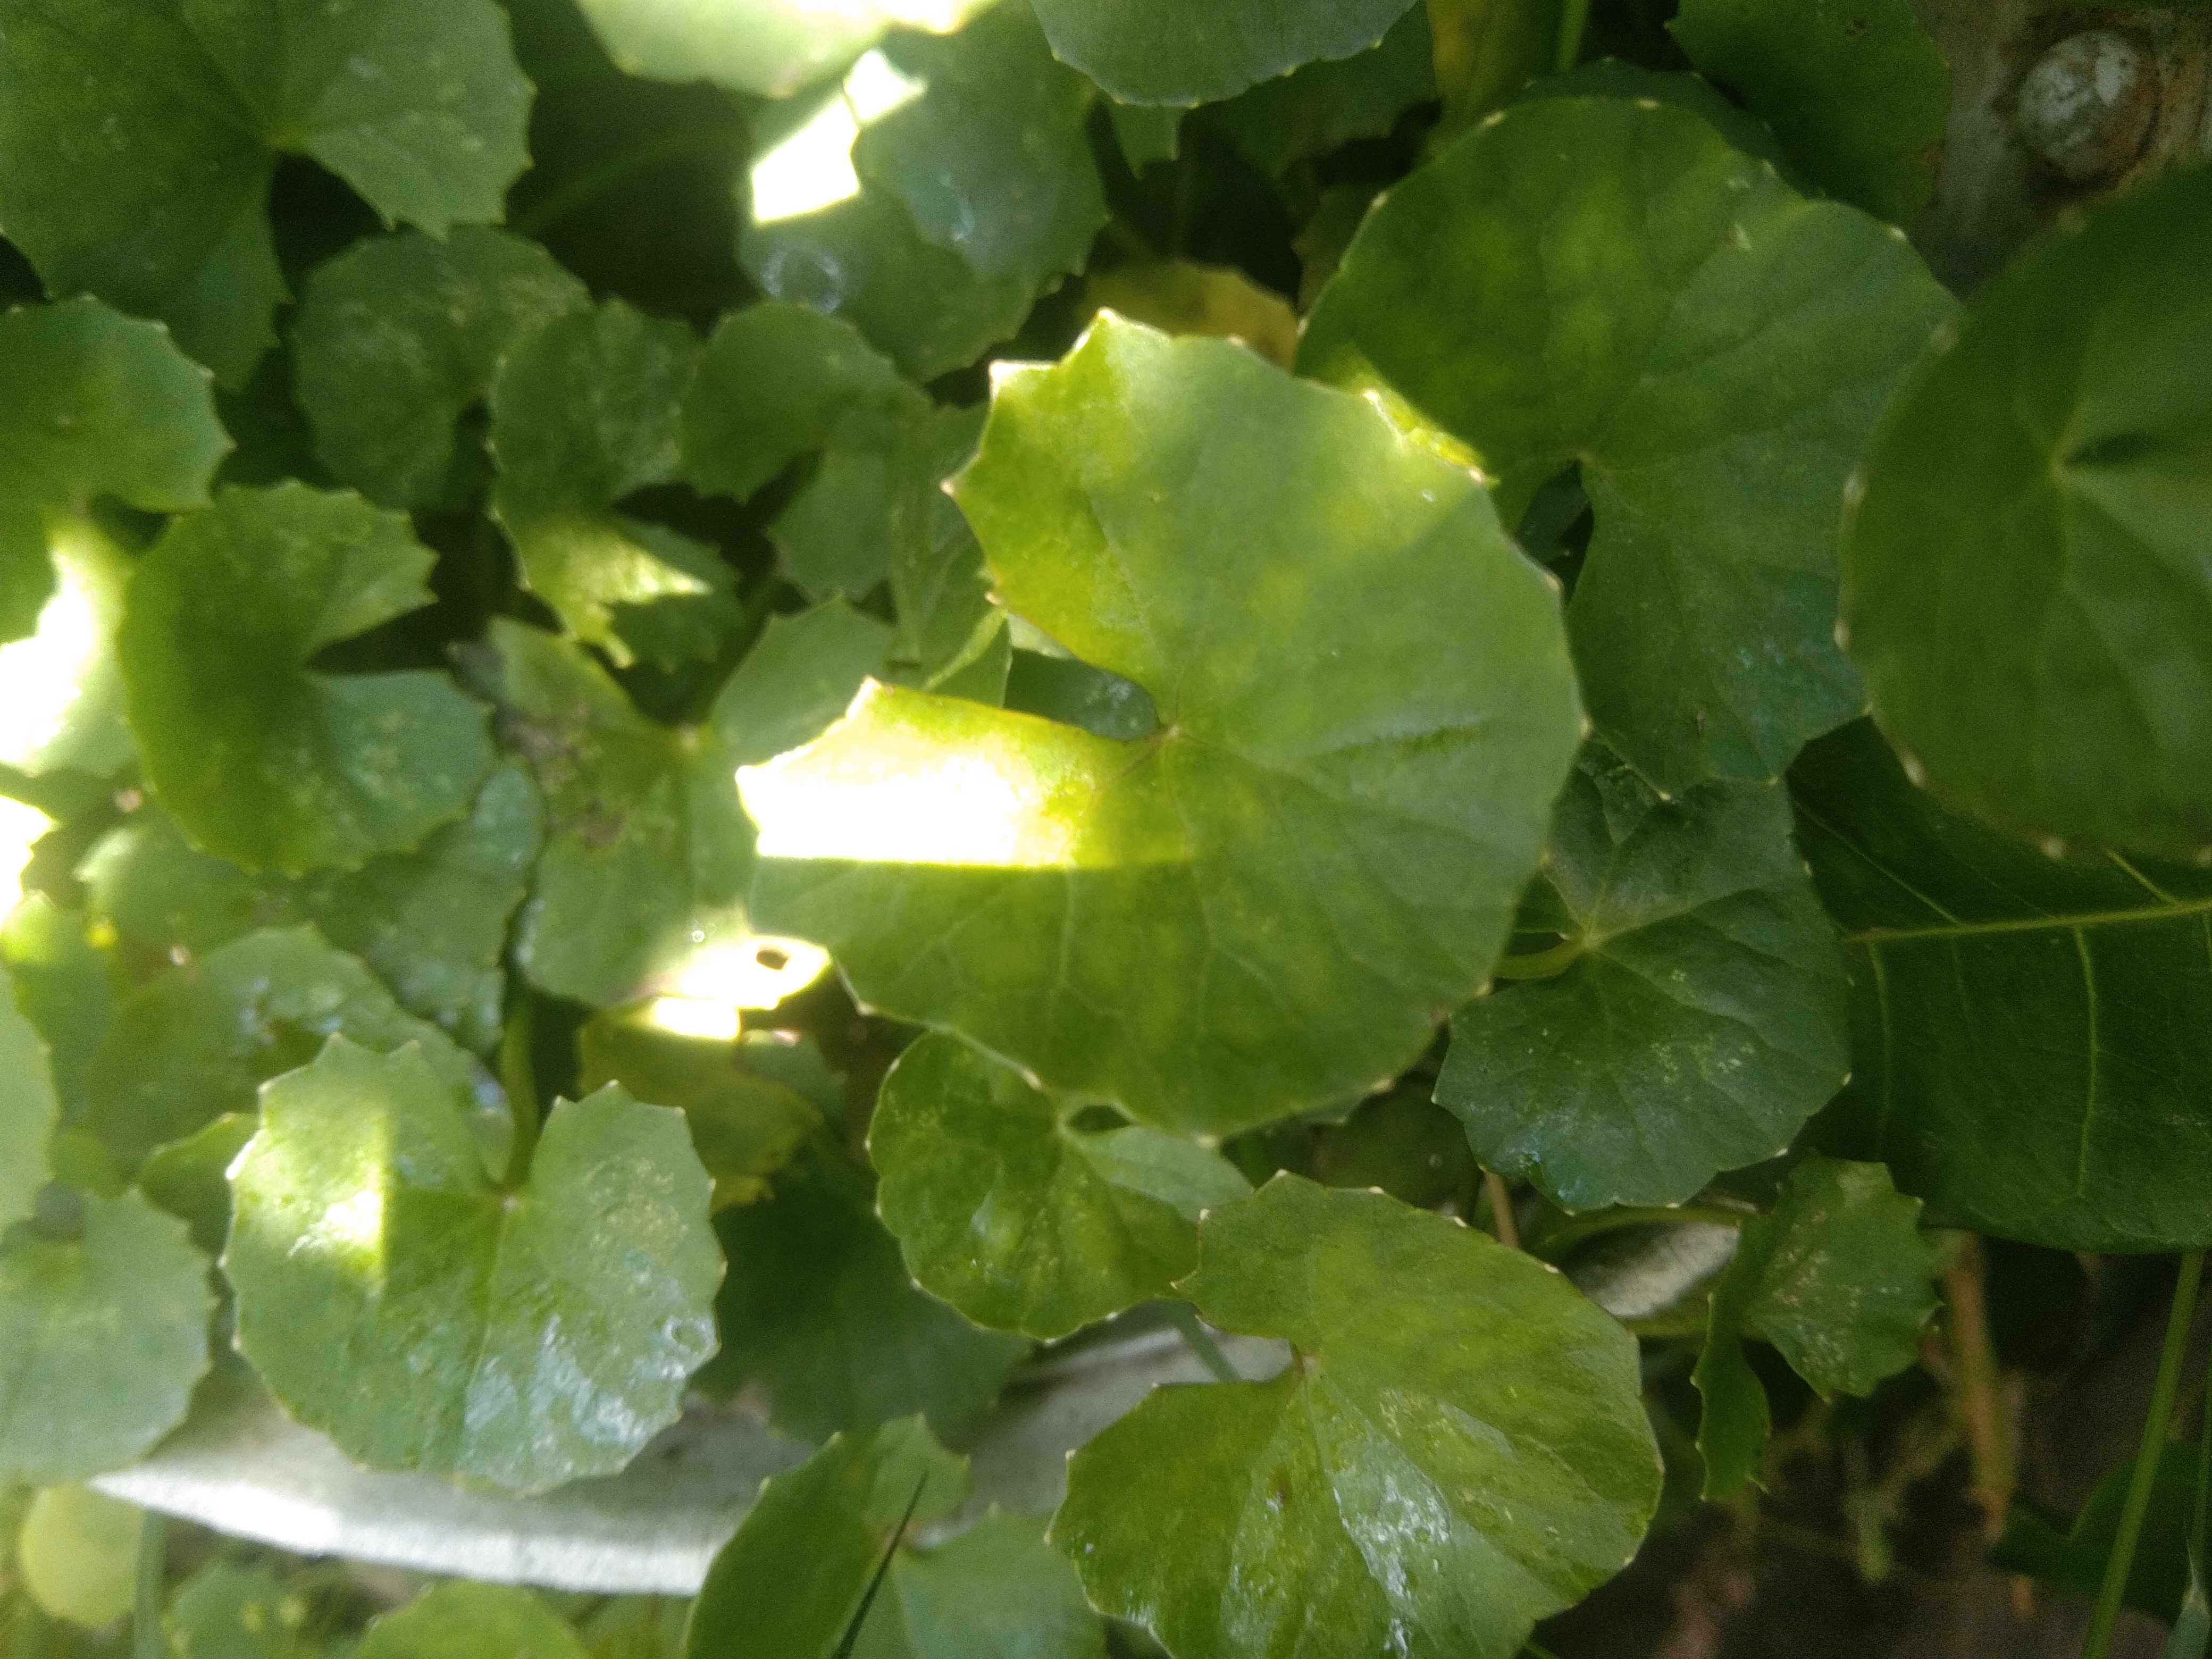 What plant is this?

thankuni
